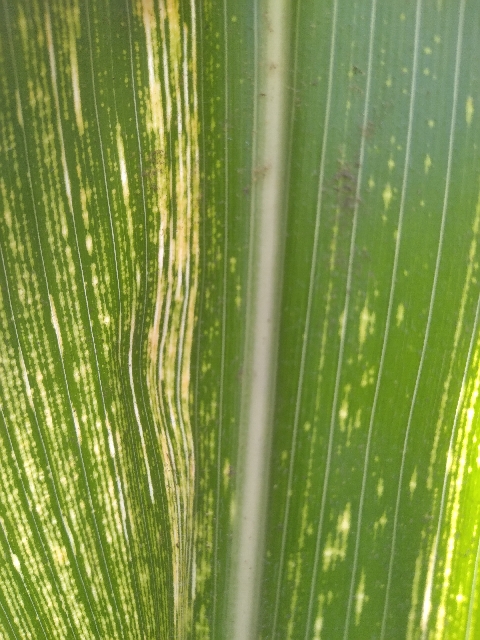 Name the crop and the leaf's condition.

maize, maize streak virus
